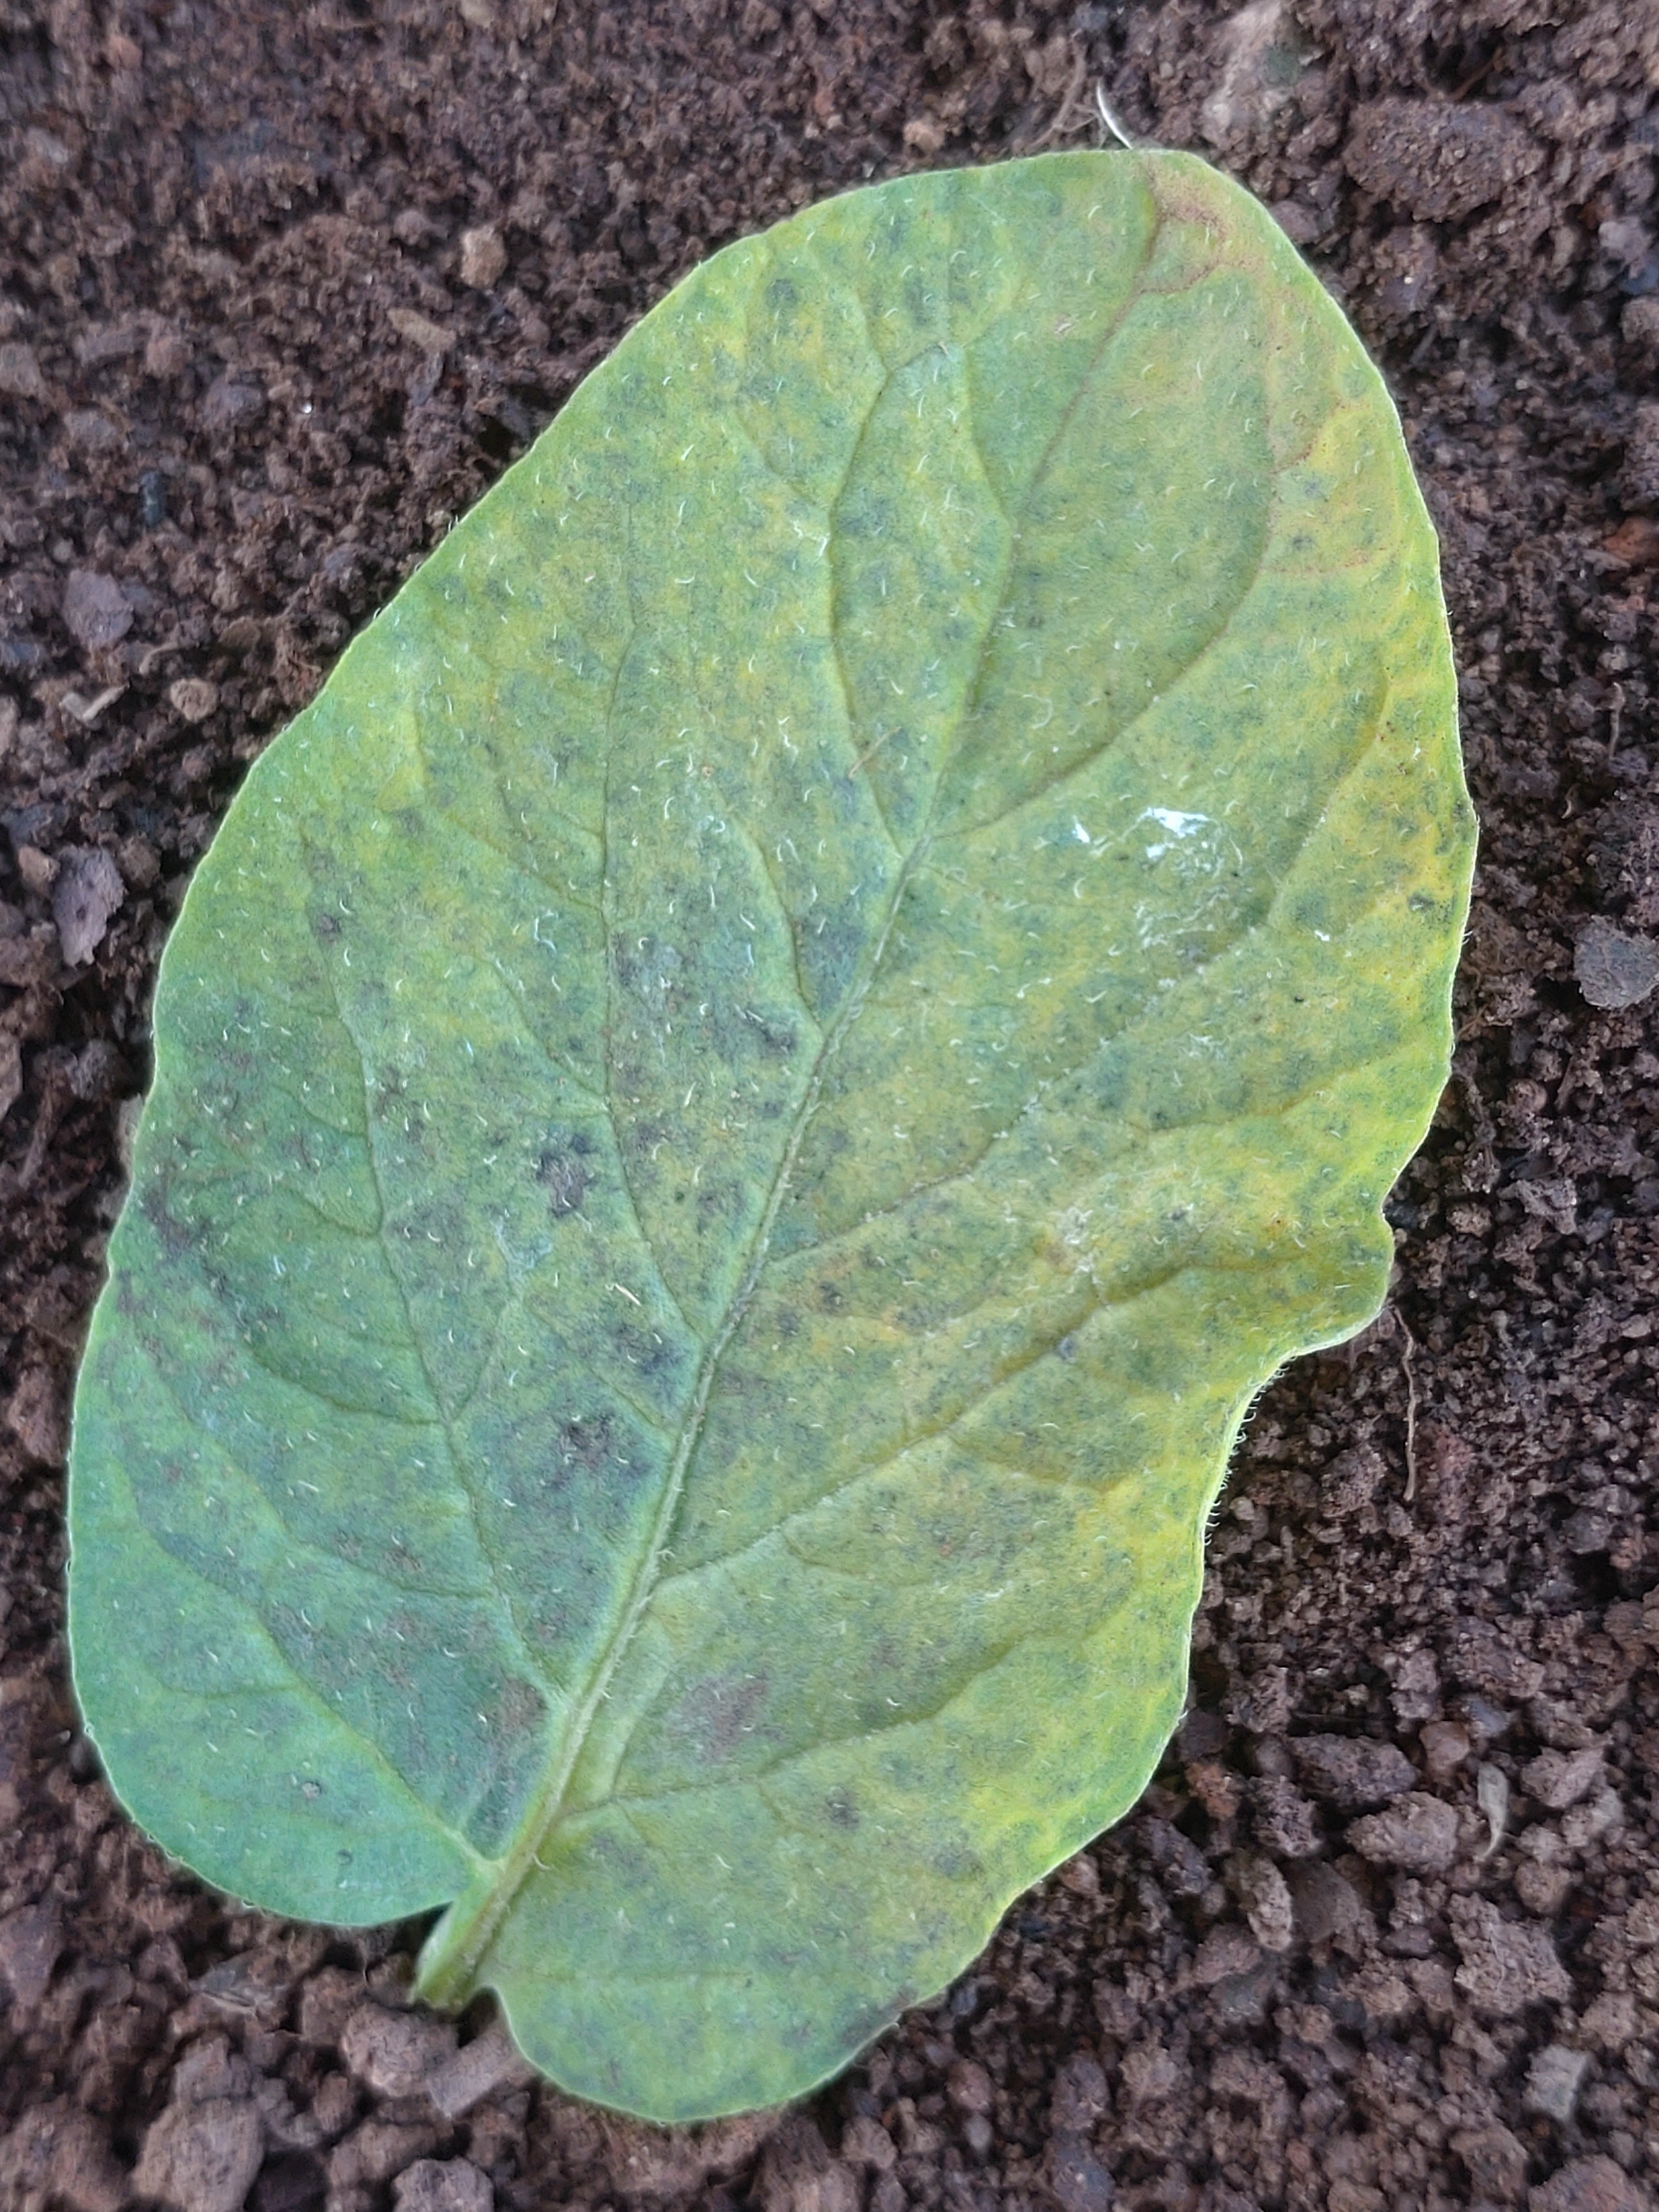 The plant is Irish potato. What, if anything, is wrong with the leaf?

late blight
